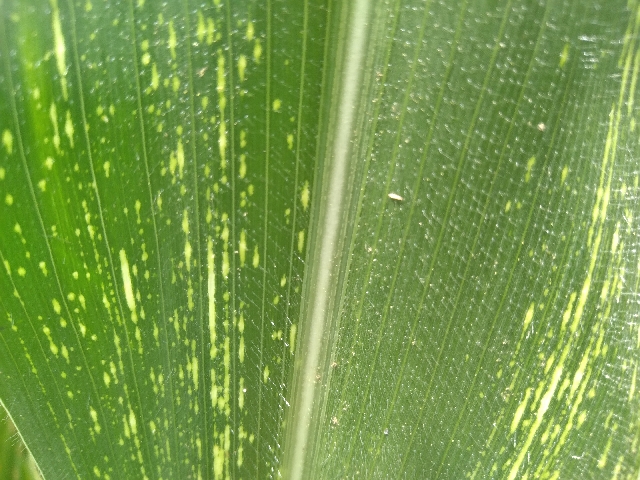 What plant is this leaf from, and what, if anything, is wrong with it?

maize, maize streak virus
